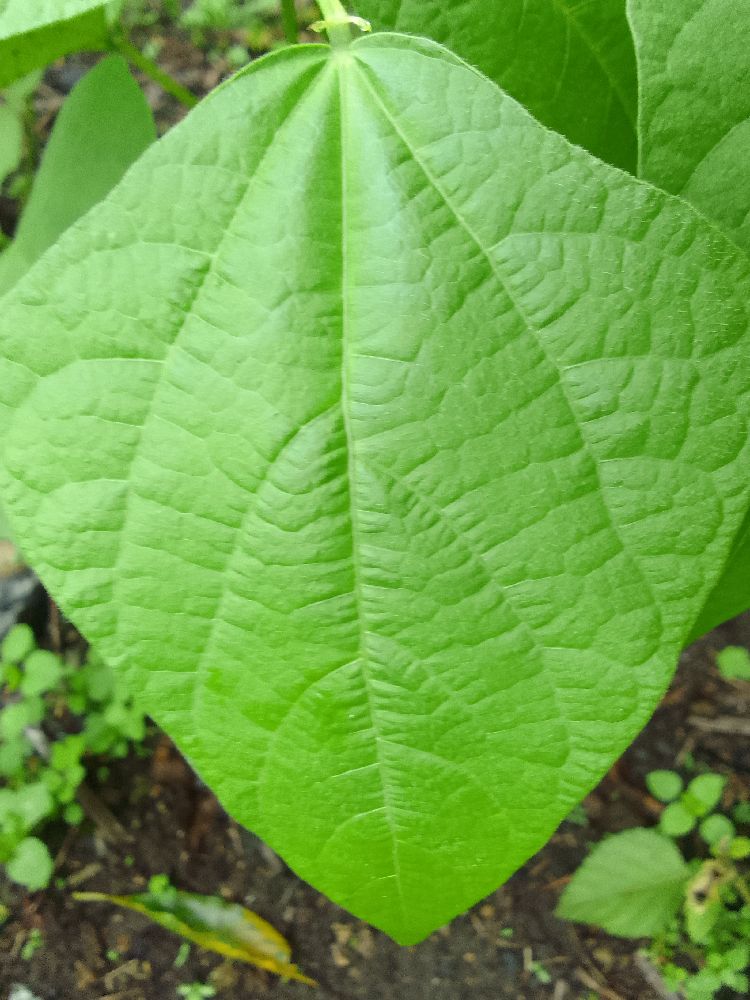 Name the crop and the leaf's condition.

common bean, healthy
